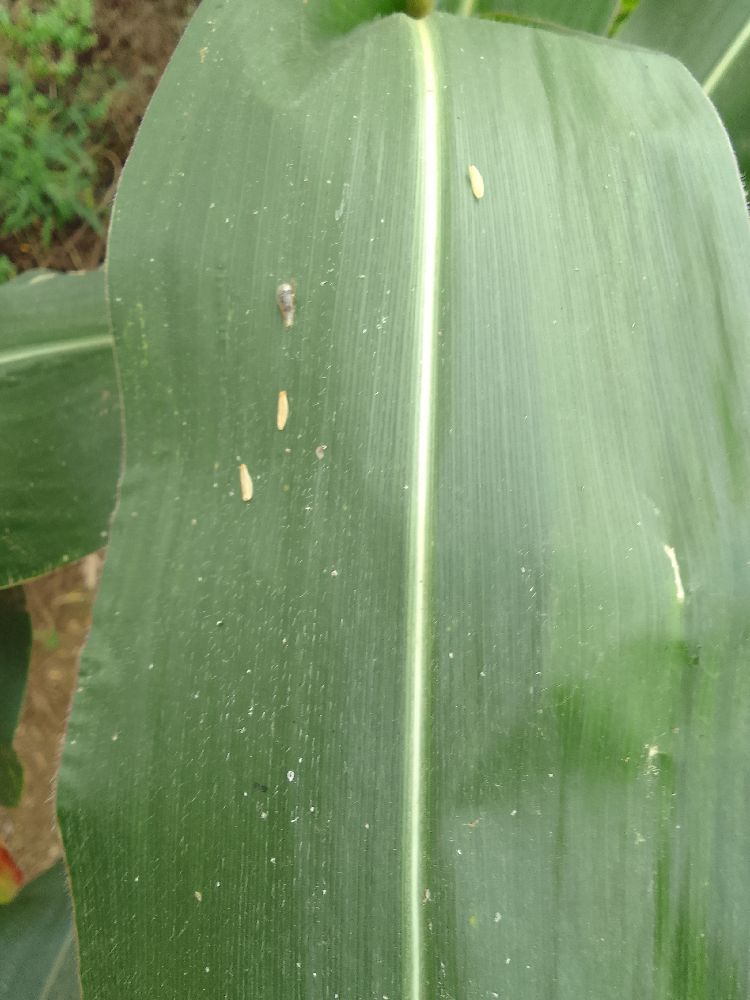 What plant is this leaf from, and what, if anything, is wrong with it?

maize, healthy
